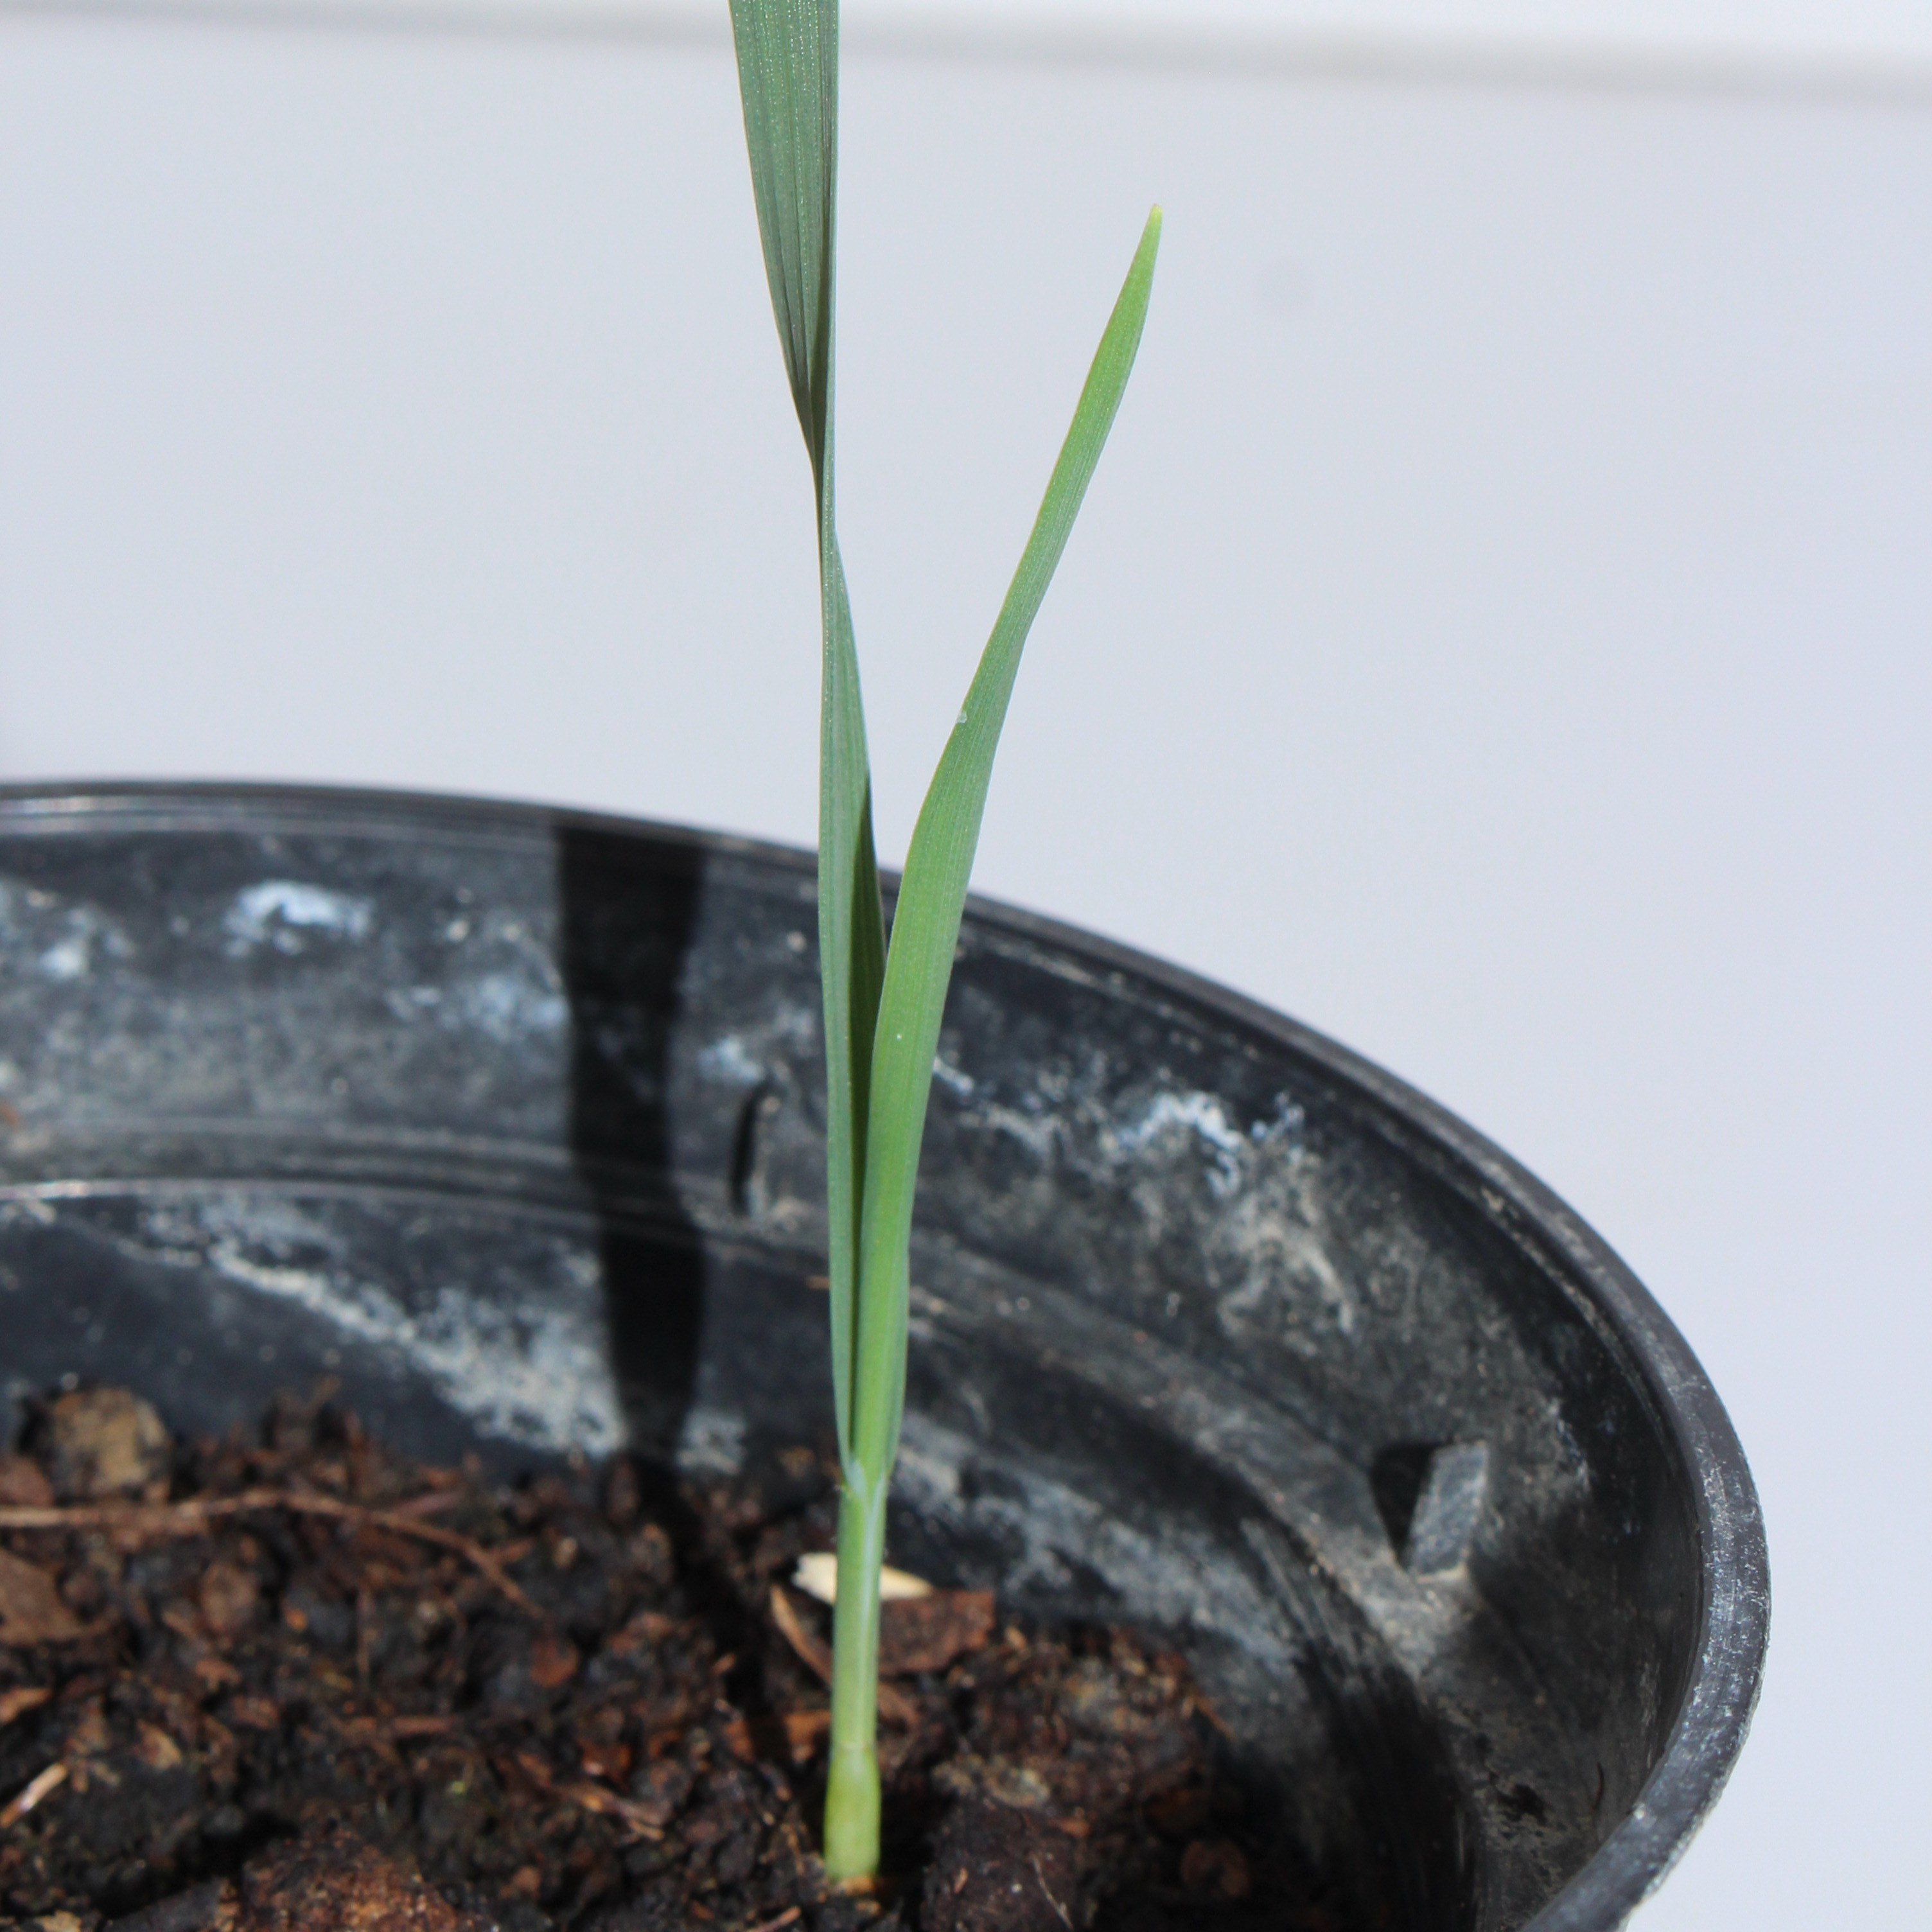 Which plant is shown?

Avena sterilis
